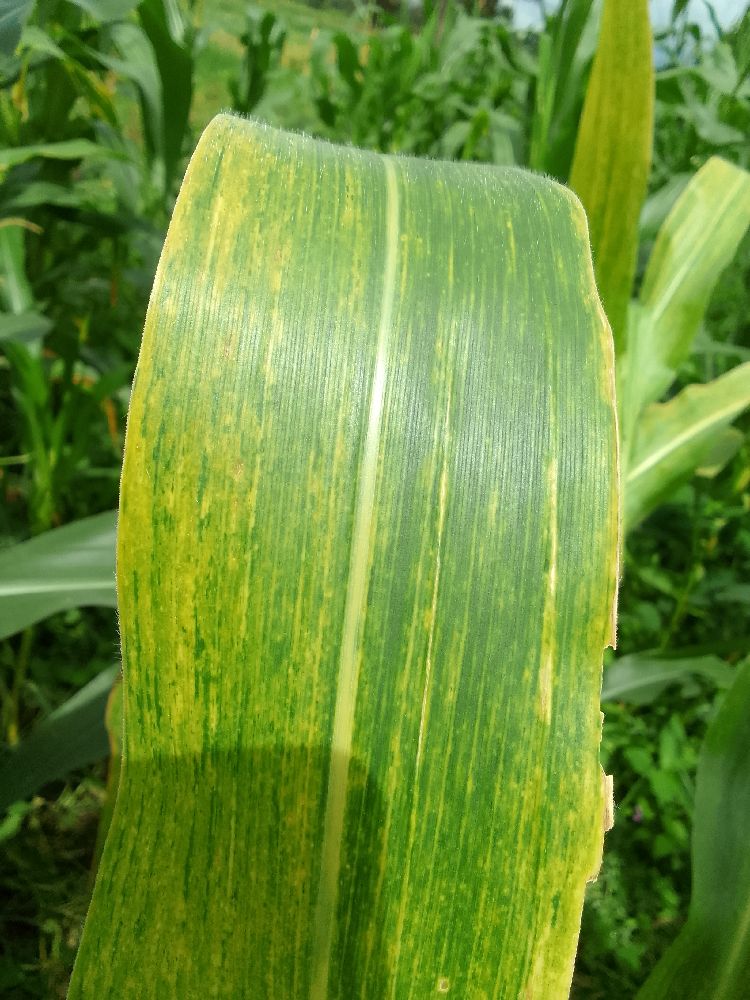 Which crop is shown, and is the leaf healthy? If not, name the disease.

maize, maize lethal necrosis
